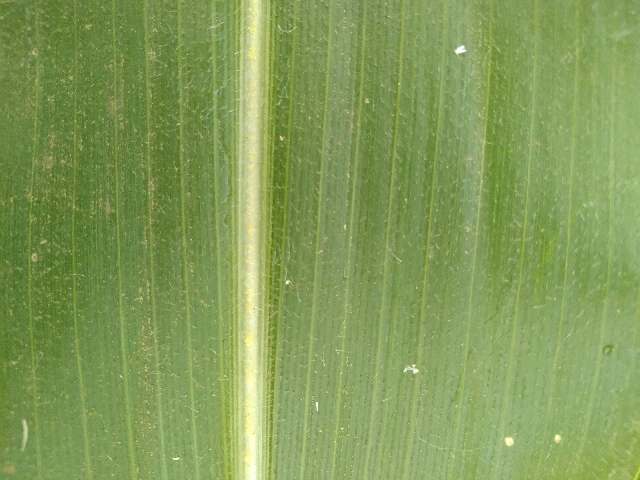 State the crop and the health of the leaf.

maize, healthy
